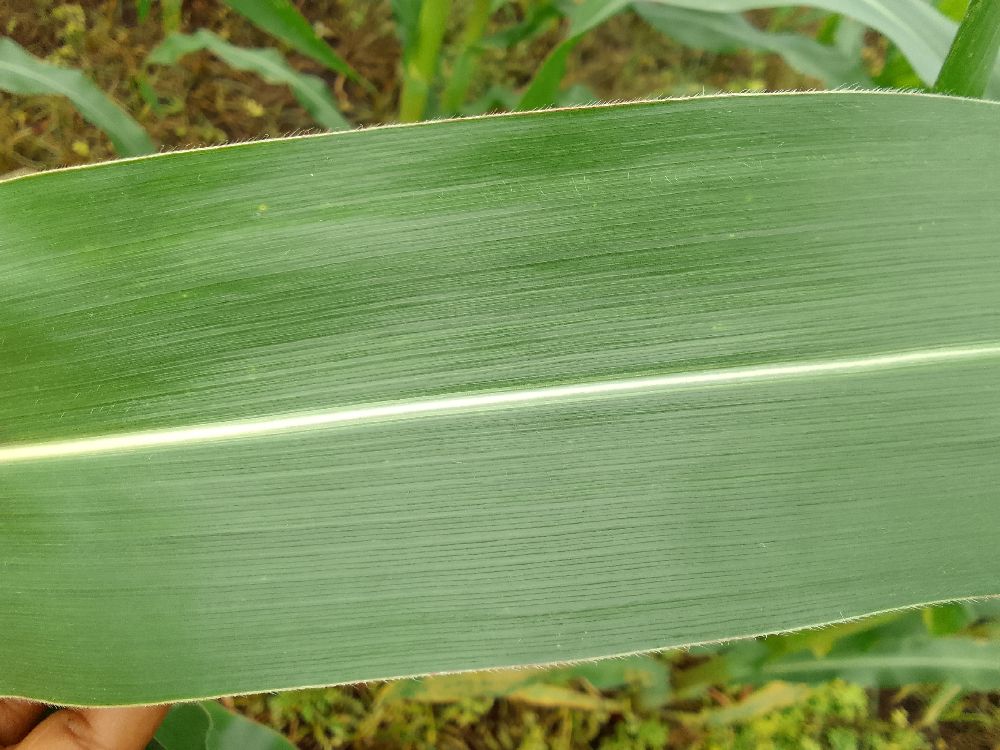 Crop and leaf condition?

maize, healthy
